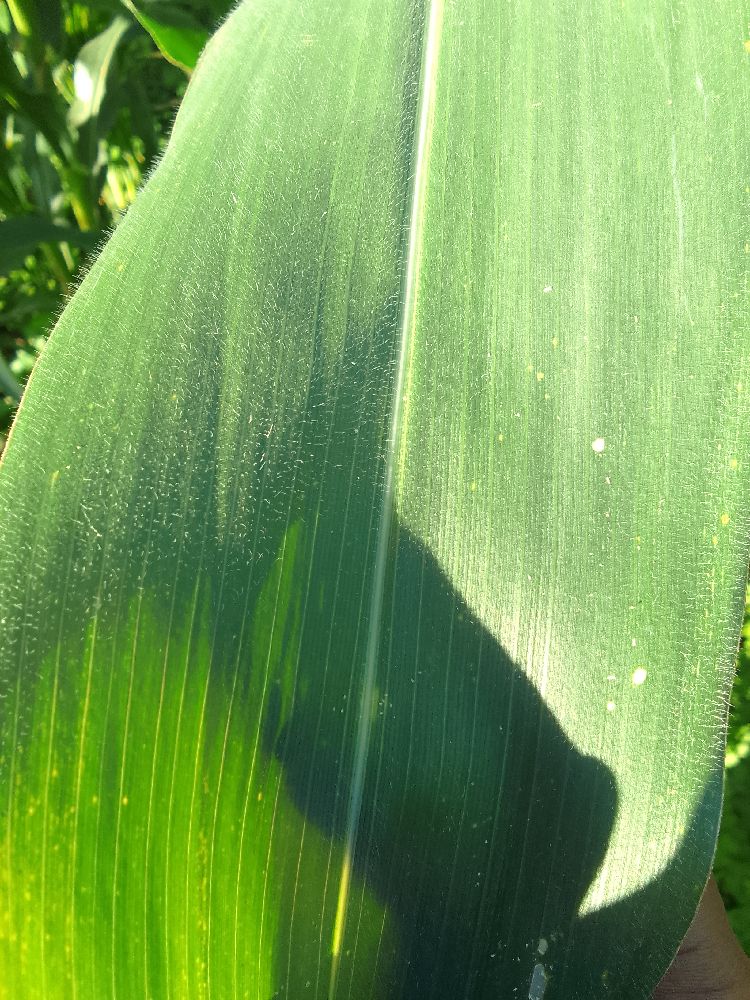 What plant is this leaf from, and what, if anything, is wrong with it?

maize, healthy
